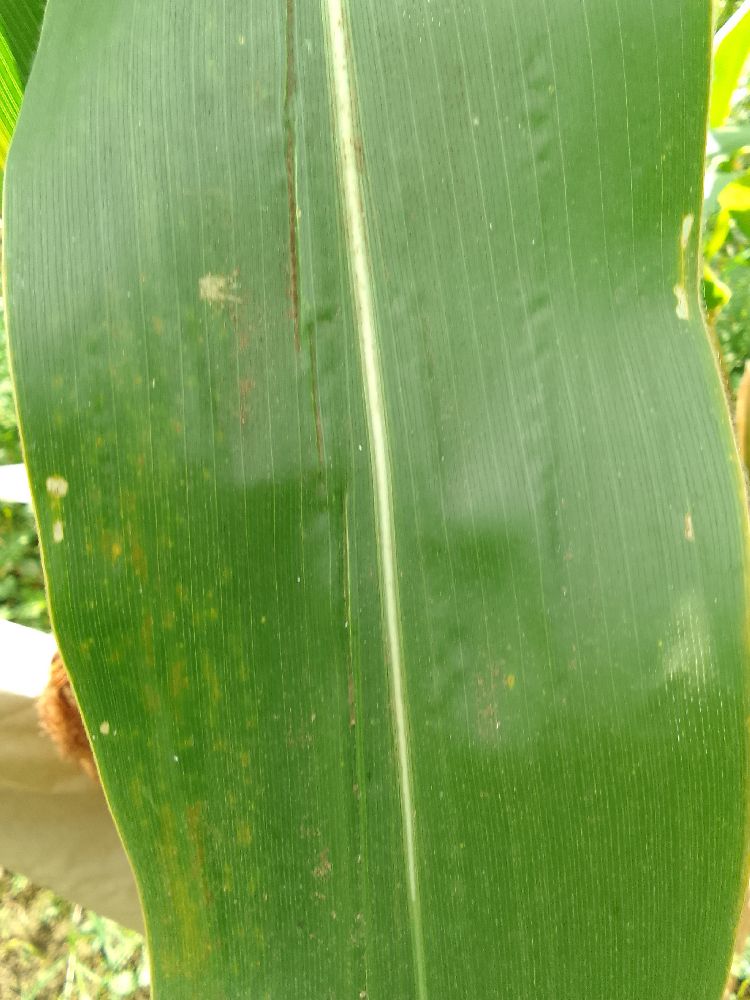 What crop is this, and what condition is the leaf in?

maize, healthy
